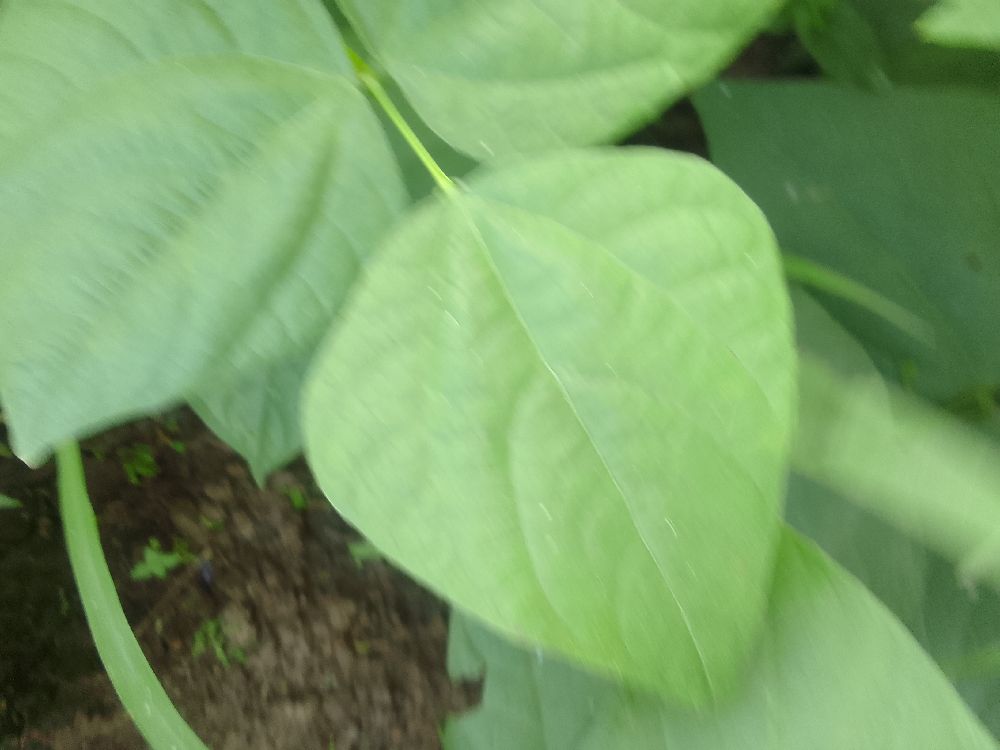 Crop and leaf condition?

common bean, healthy
